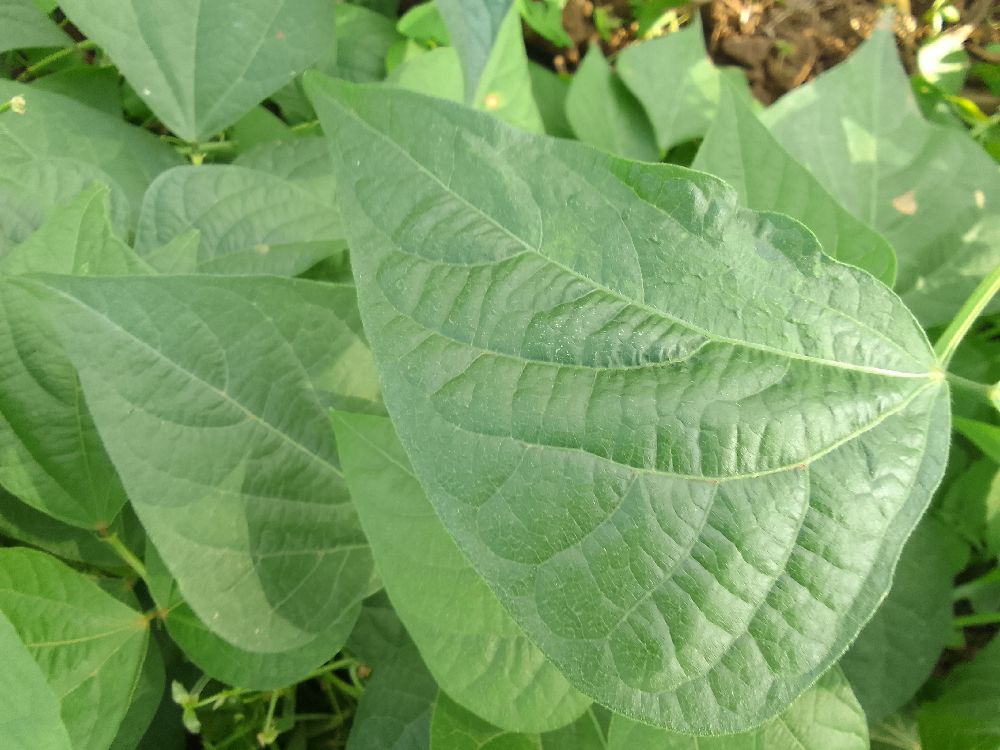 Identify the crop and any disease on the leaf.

common bean, healthy
